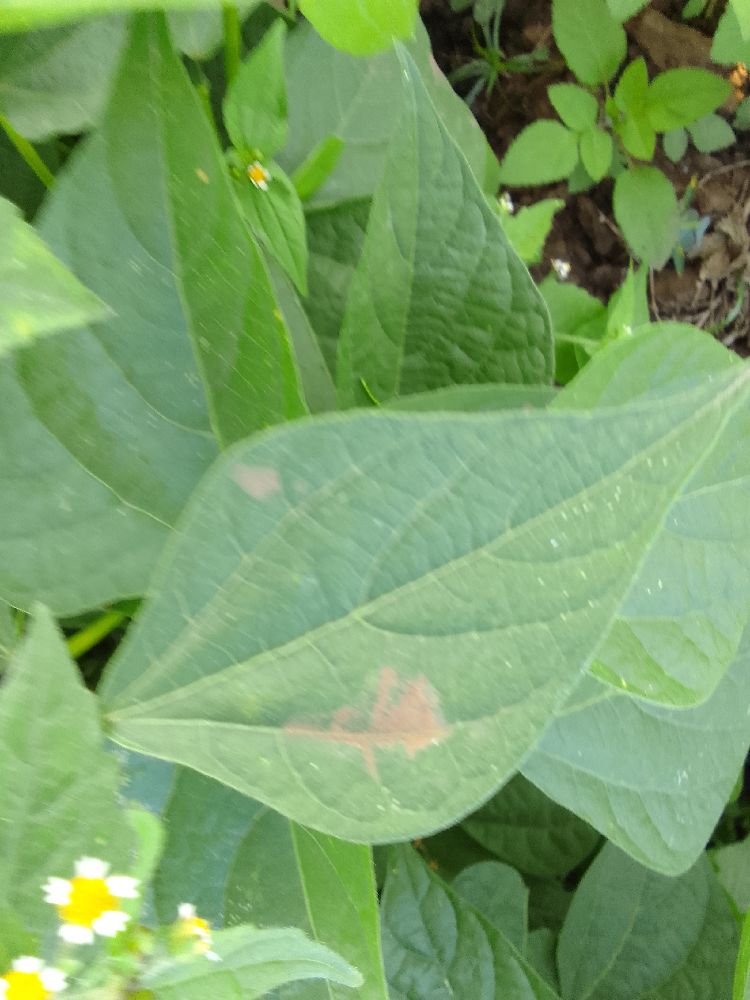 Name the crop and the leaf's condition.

common bean, healthy
